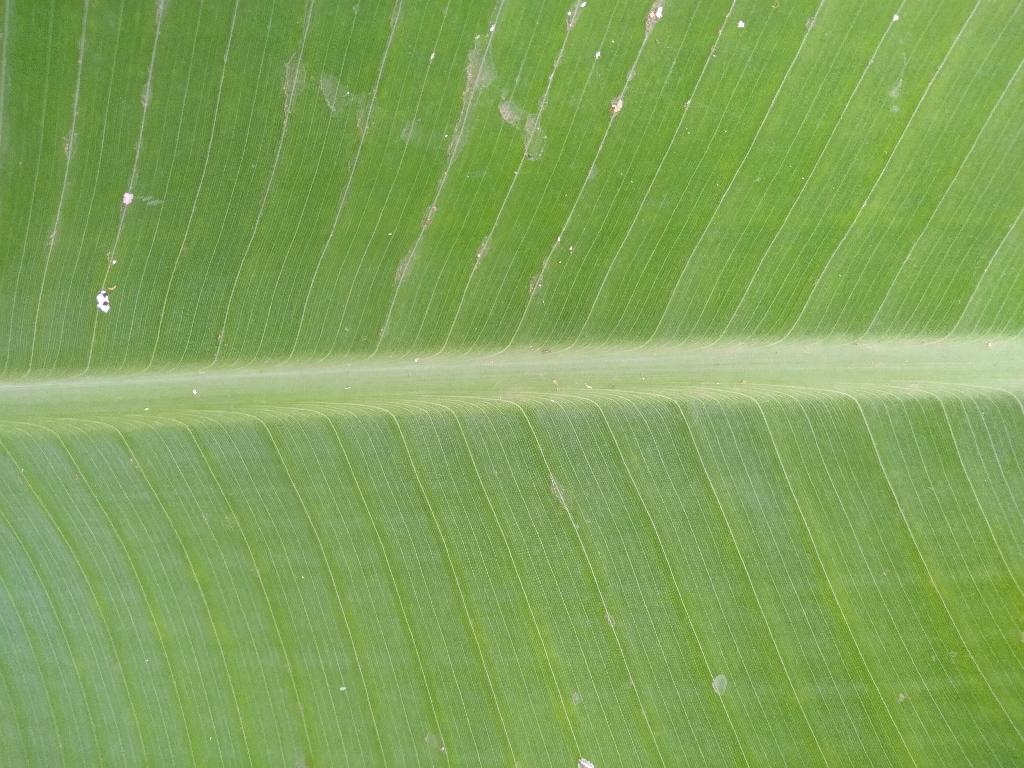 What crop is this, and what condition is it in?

banana, healthy
